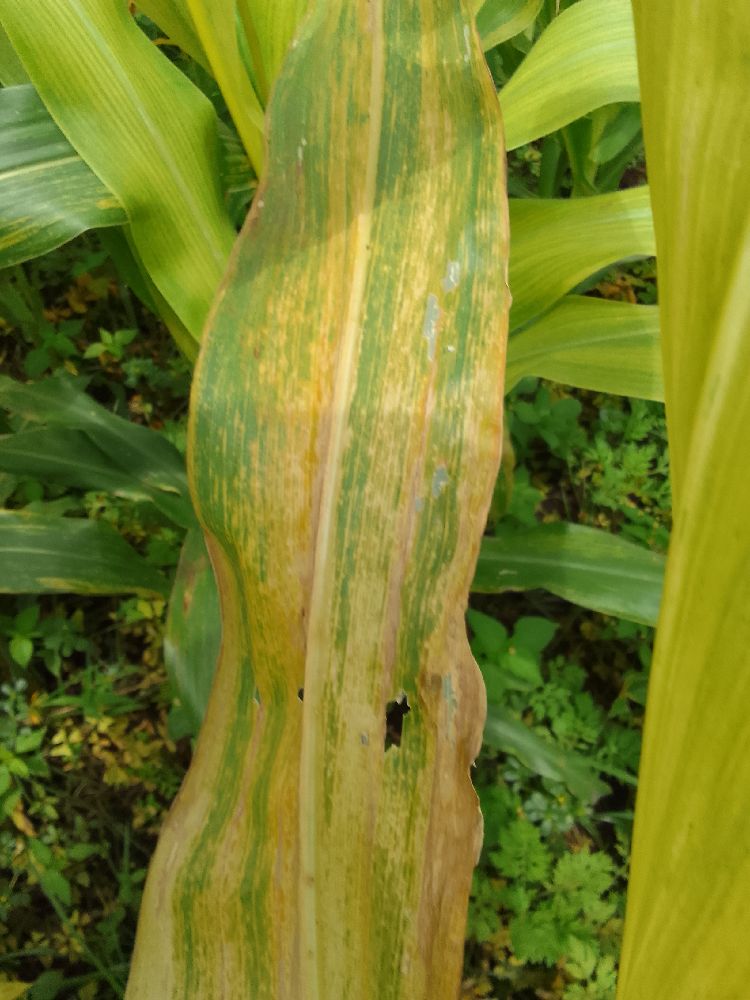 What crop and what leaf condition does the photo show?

maize, maize lethal necrosis
